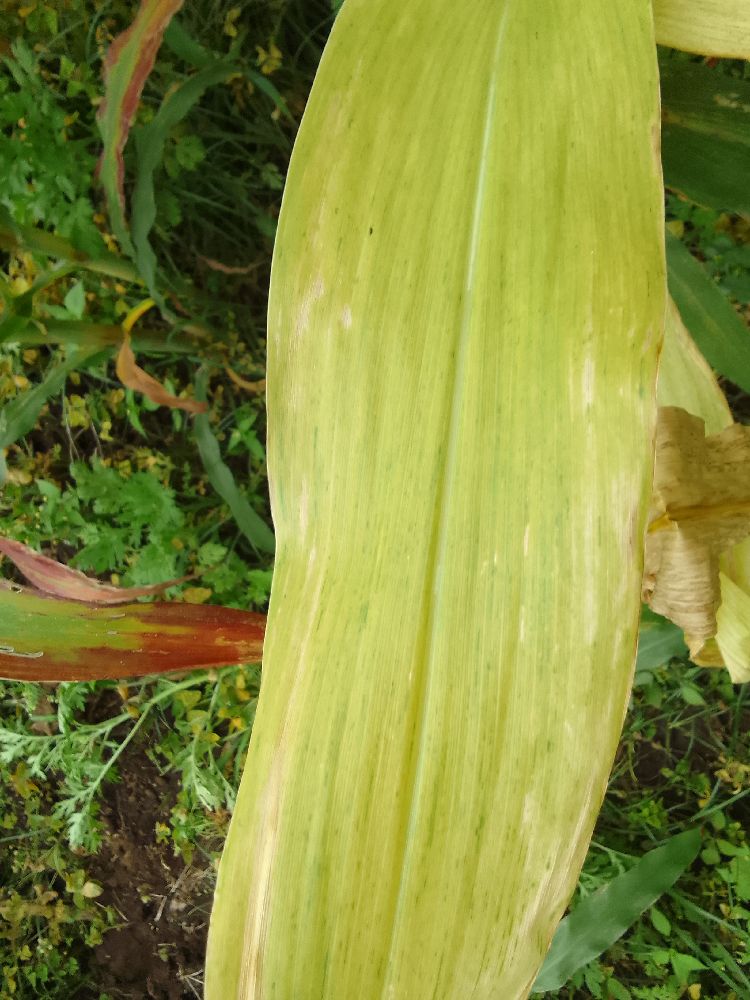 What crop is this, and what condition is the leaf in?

maize, maize lethal necrosis
